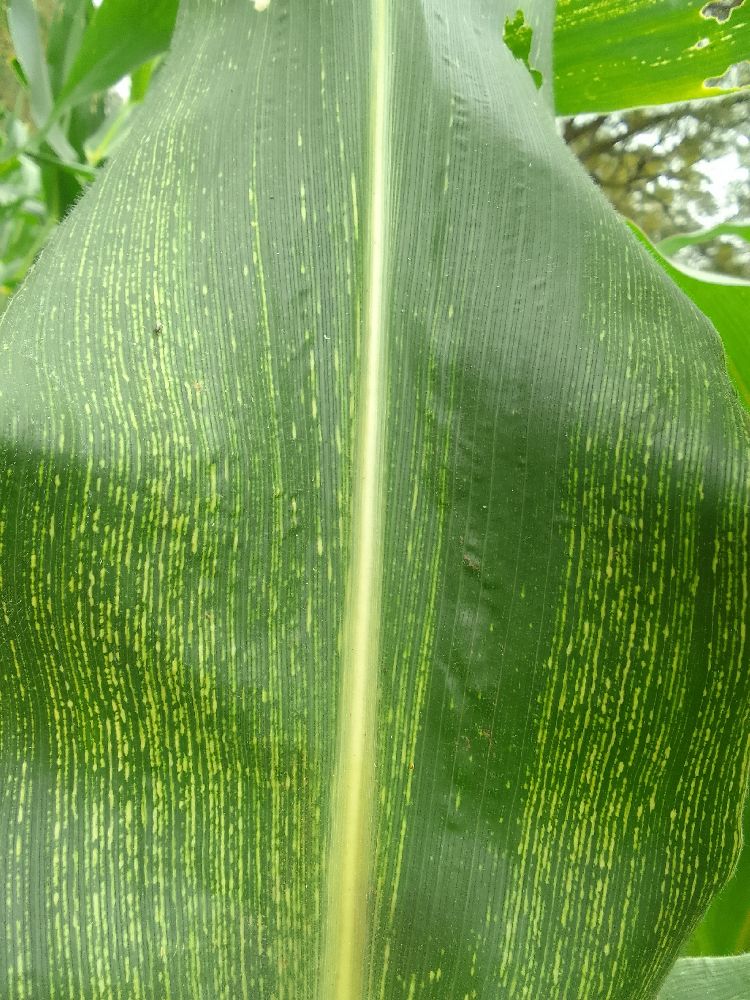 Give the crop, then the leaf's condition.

maize, maize streak virus
